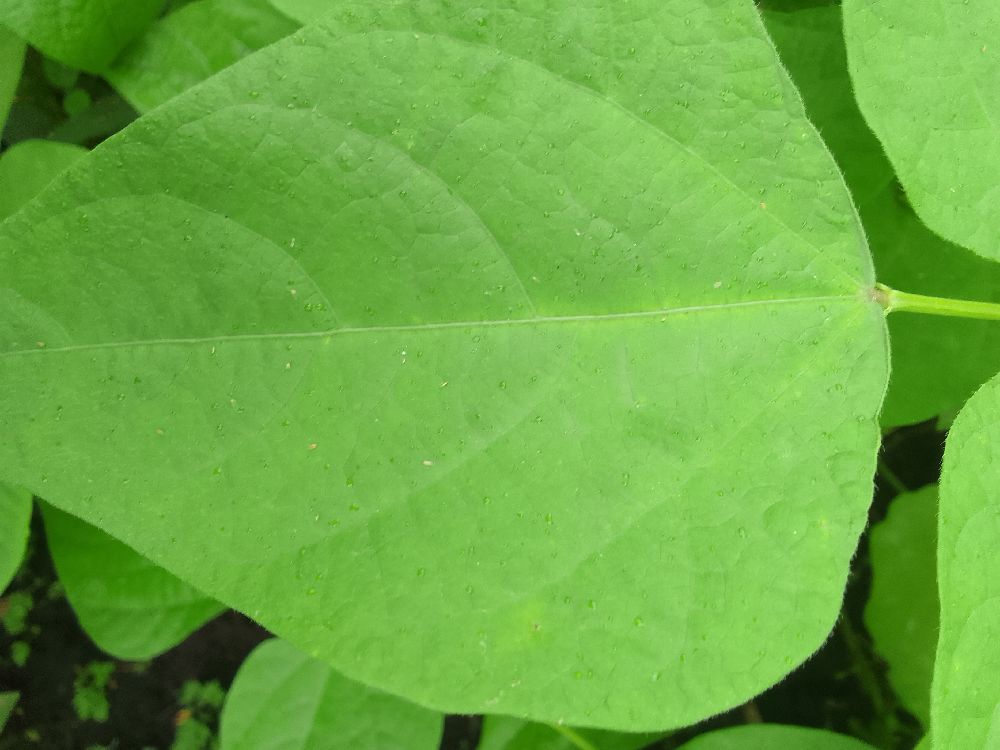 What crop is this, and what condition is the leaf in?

common bean, healthy
